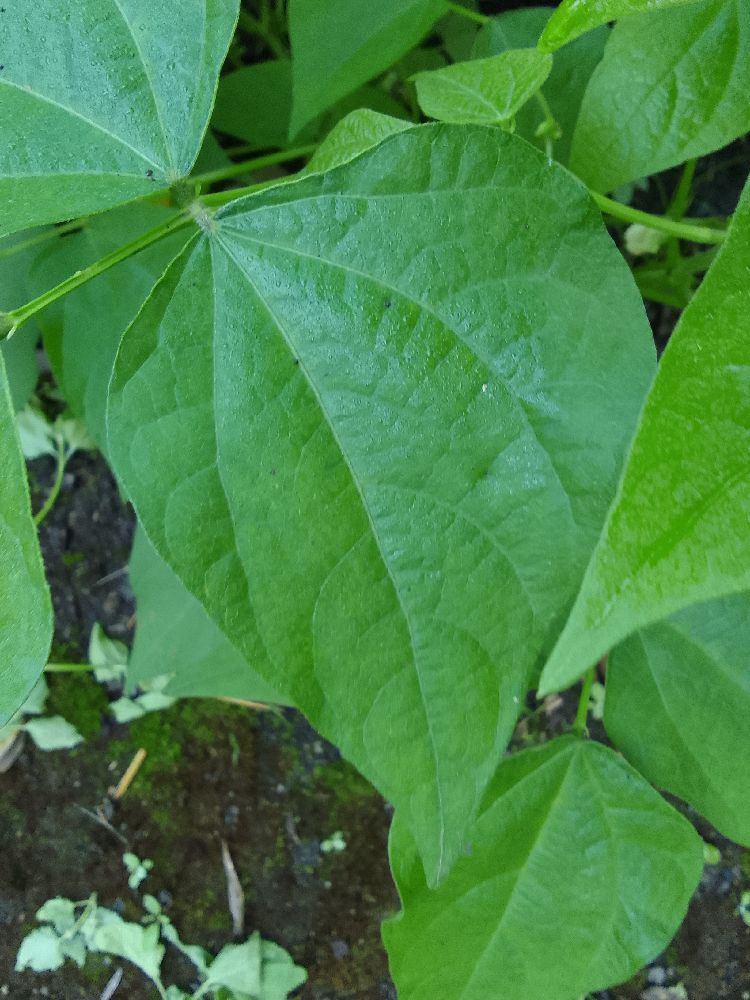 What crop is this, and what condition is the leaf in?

common bean, healthy
